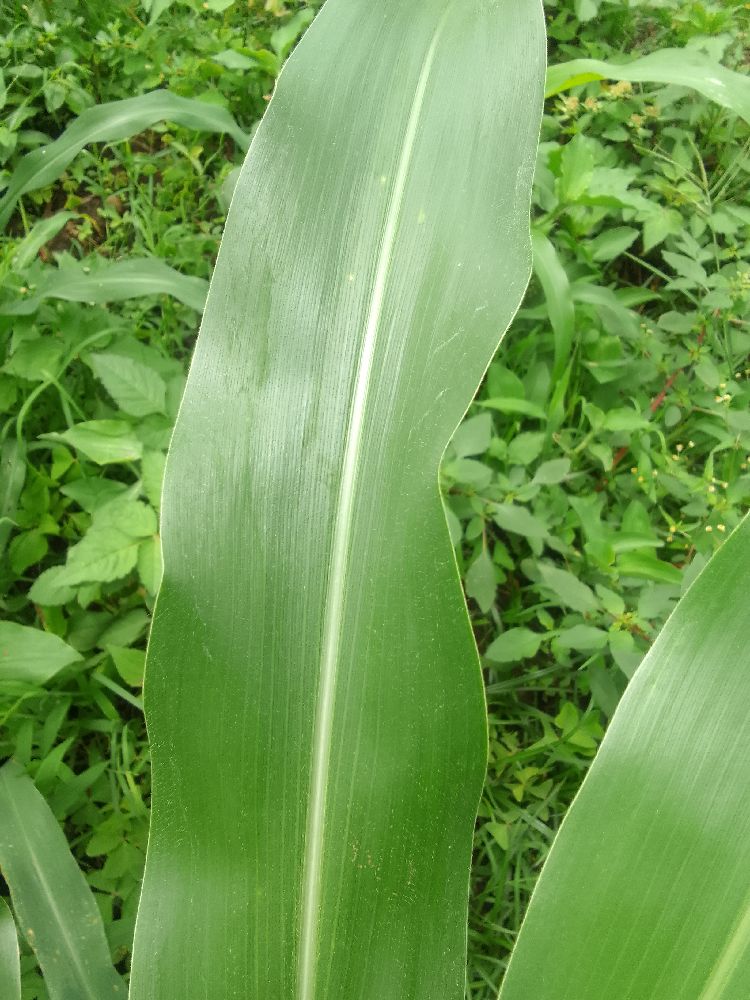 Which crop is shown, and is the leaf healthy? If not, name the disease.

maize, healthy
